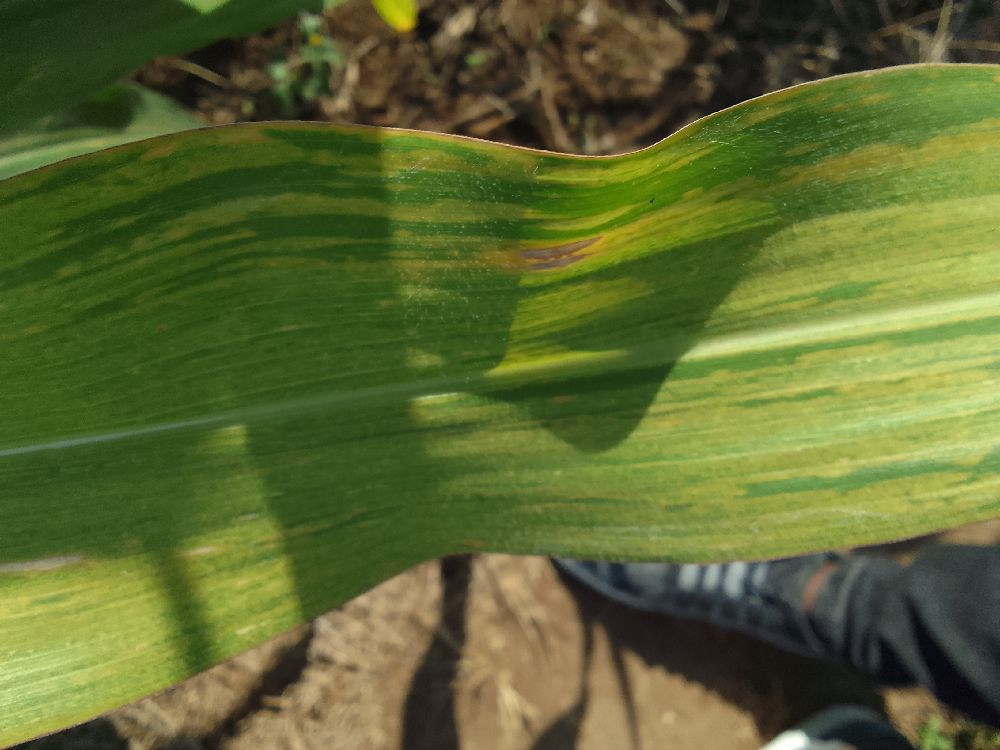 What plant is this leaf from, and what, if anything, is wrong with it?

maize, maize lethal necrosis
